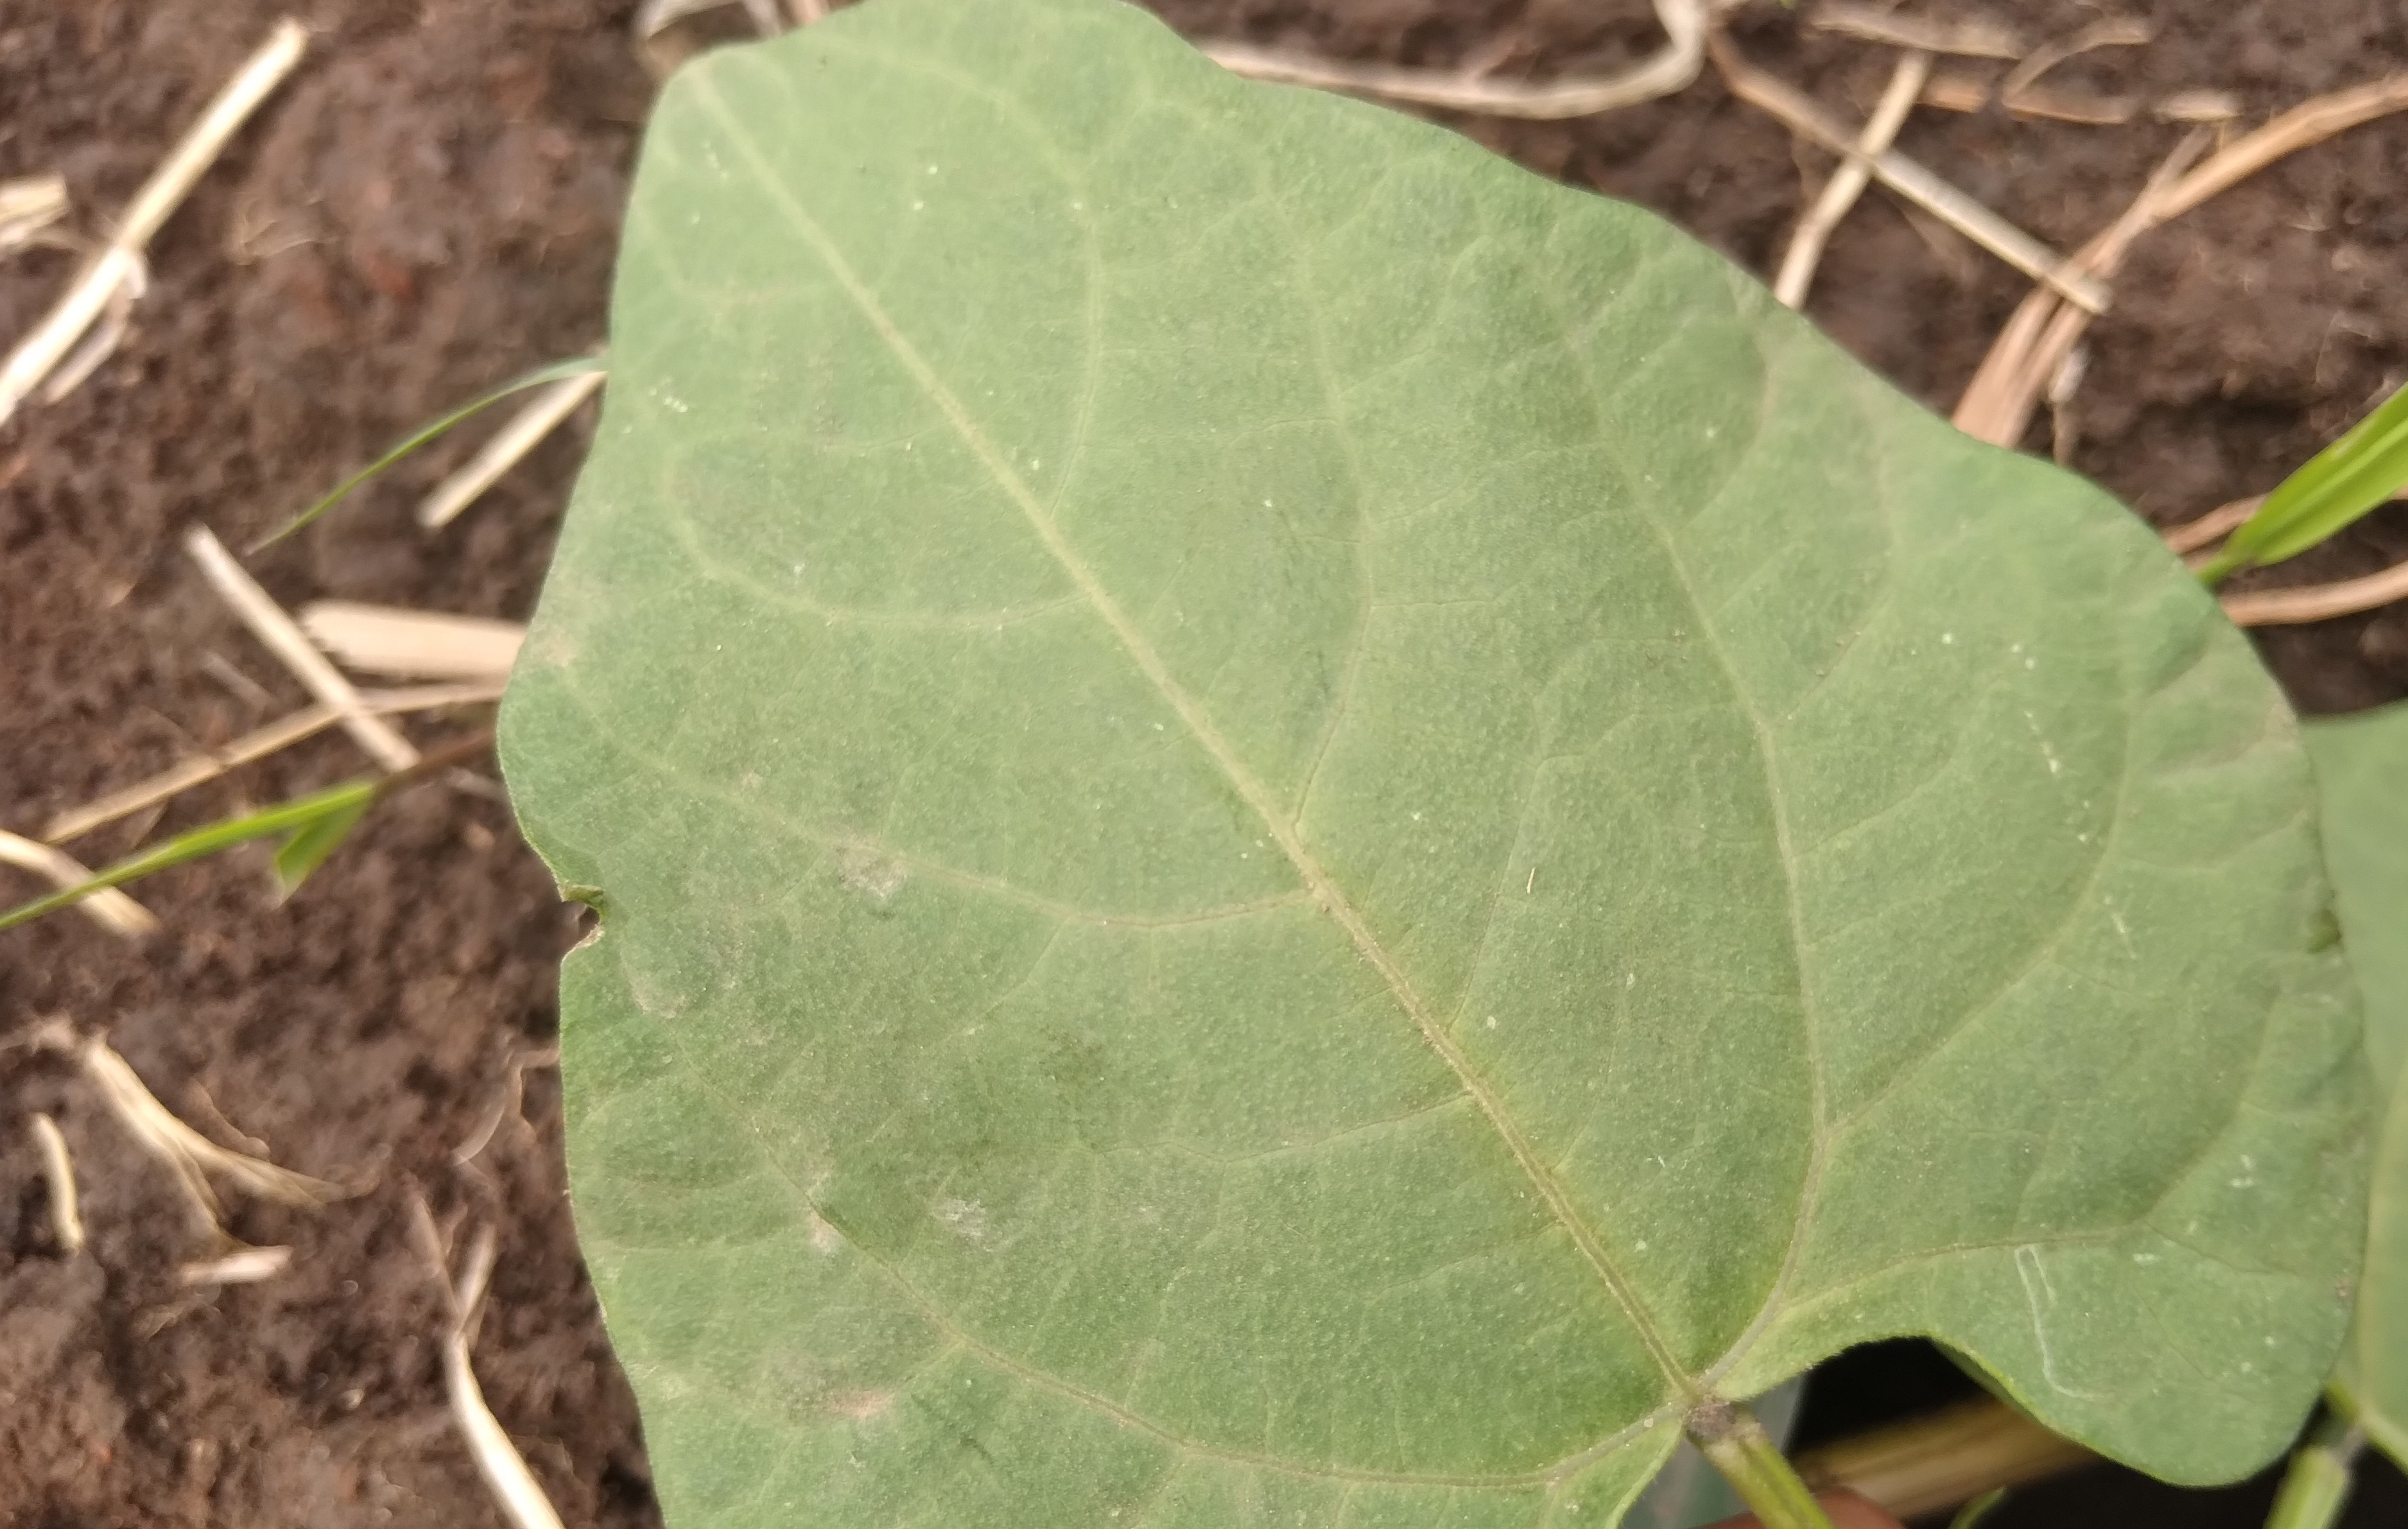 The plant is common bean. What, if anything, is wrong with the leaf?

healthy
